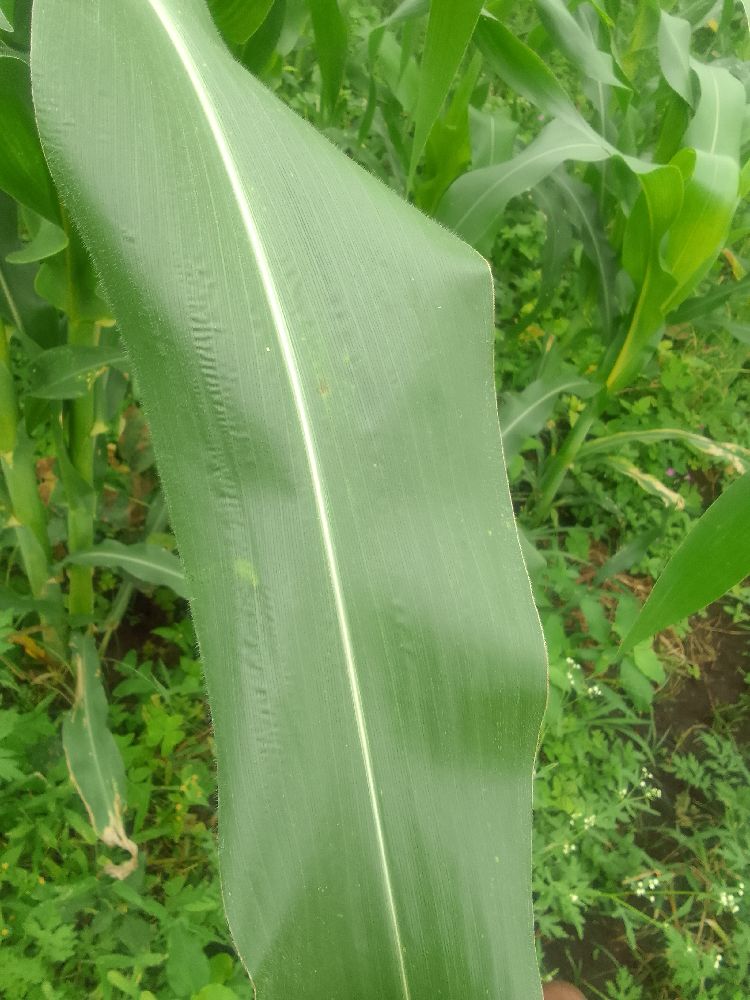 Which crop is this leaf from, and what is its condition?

maize, healthy
